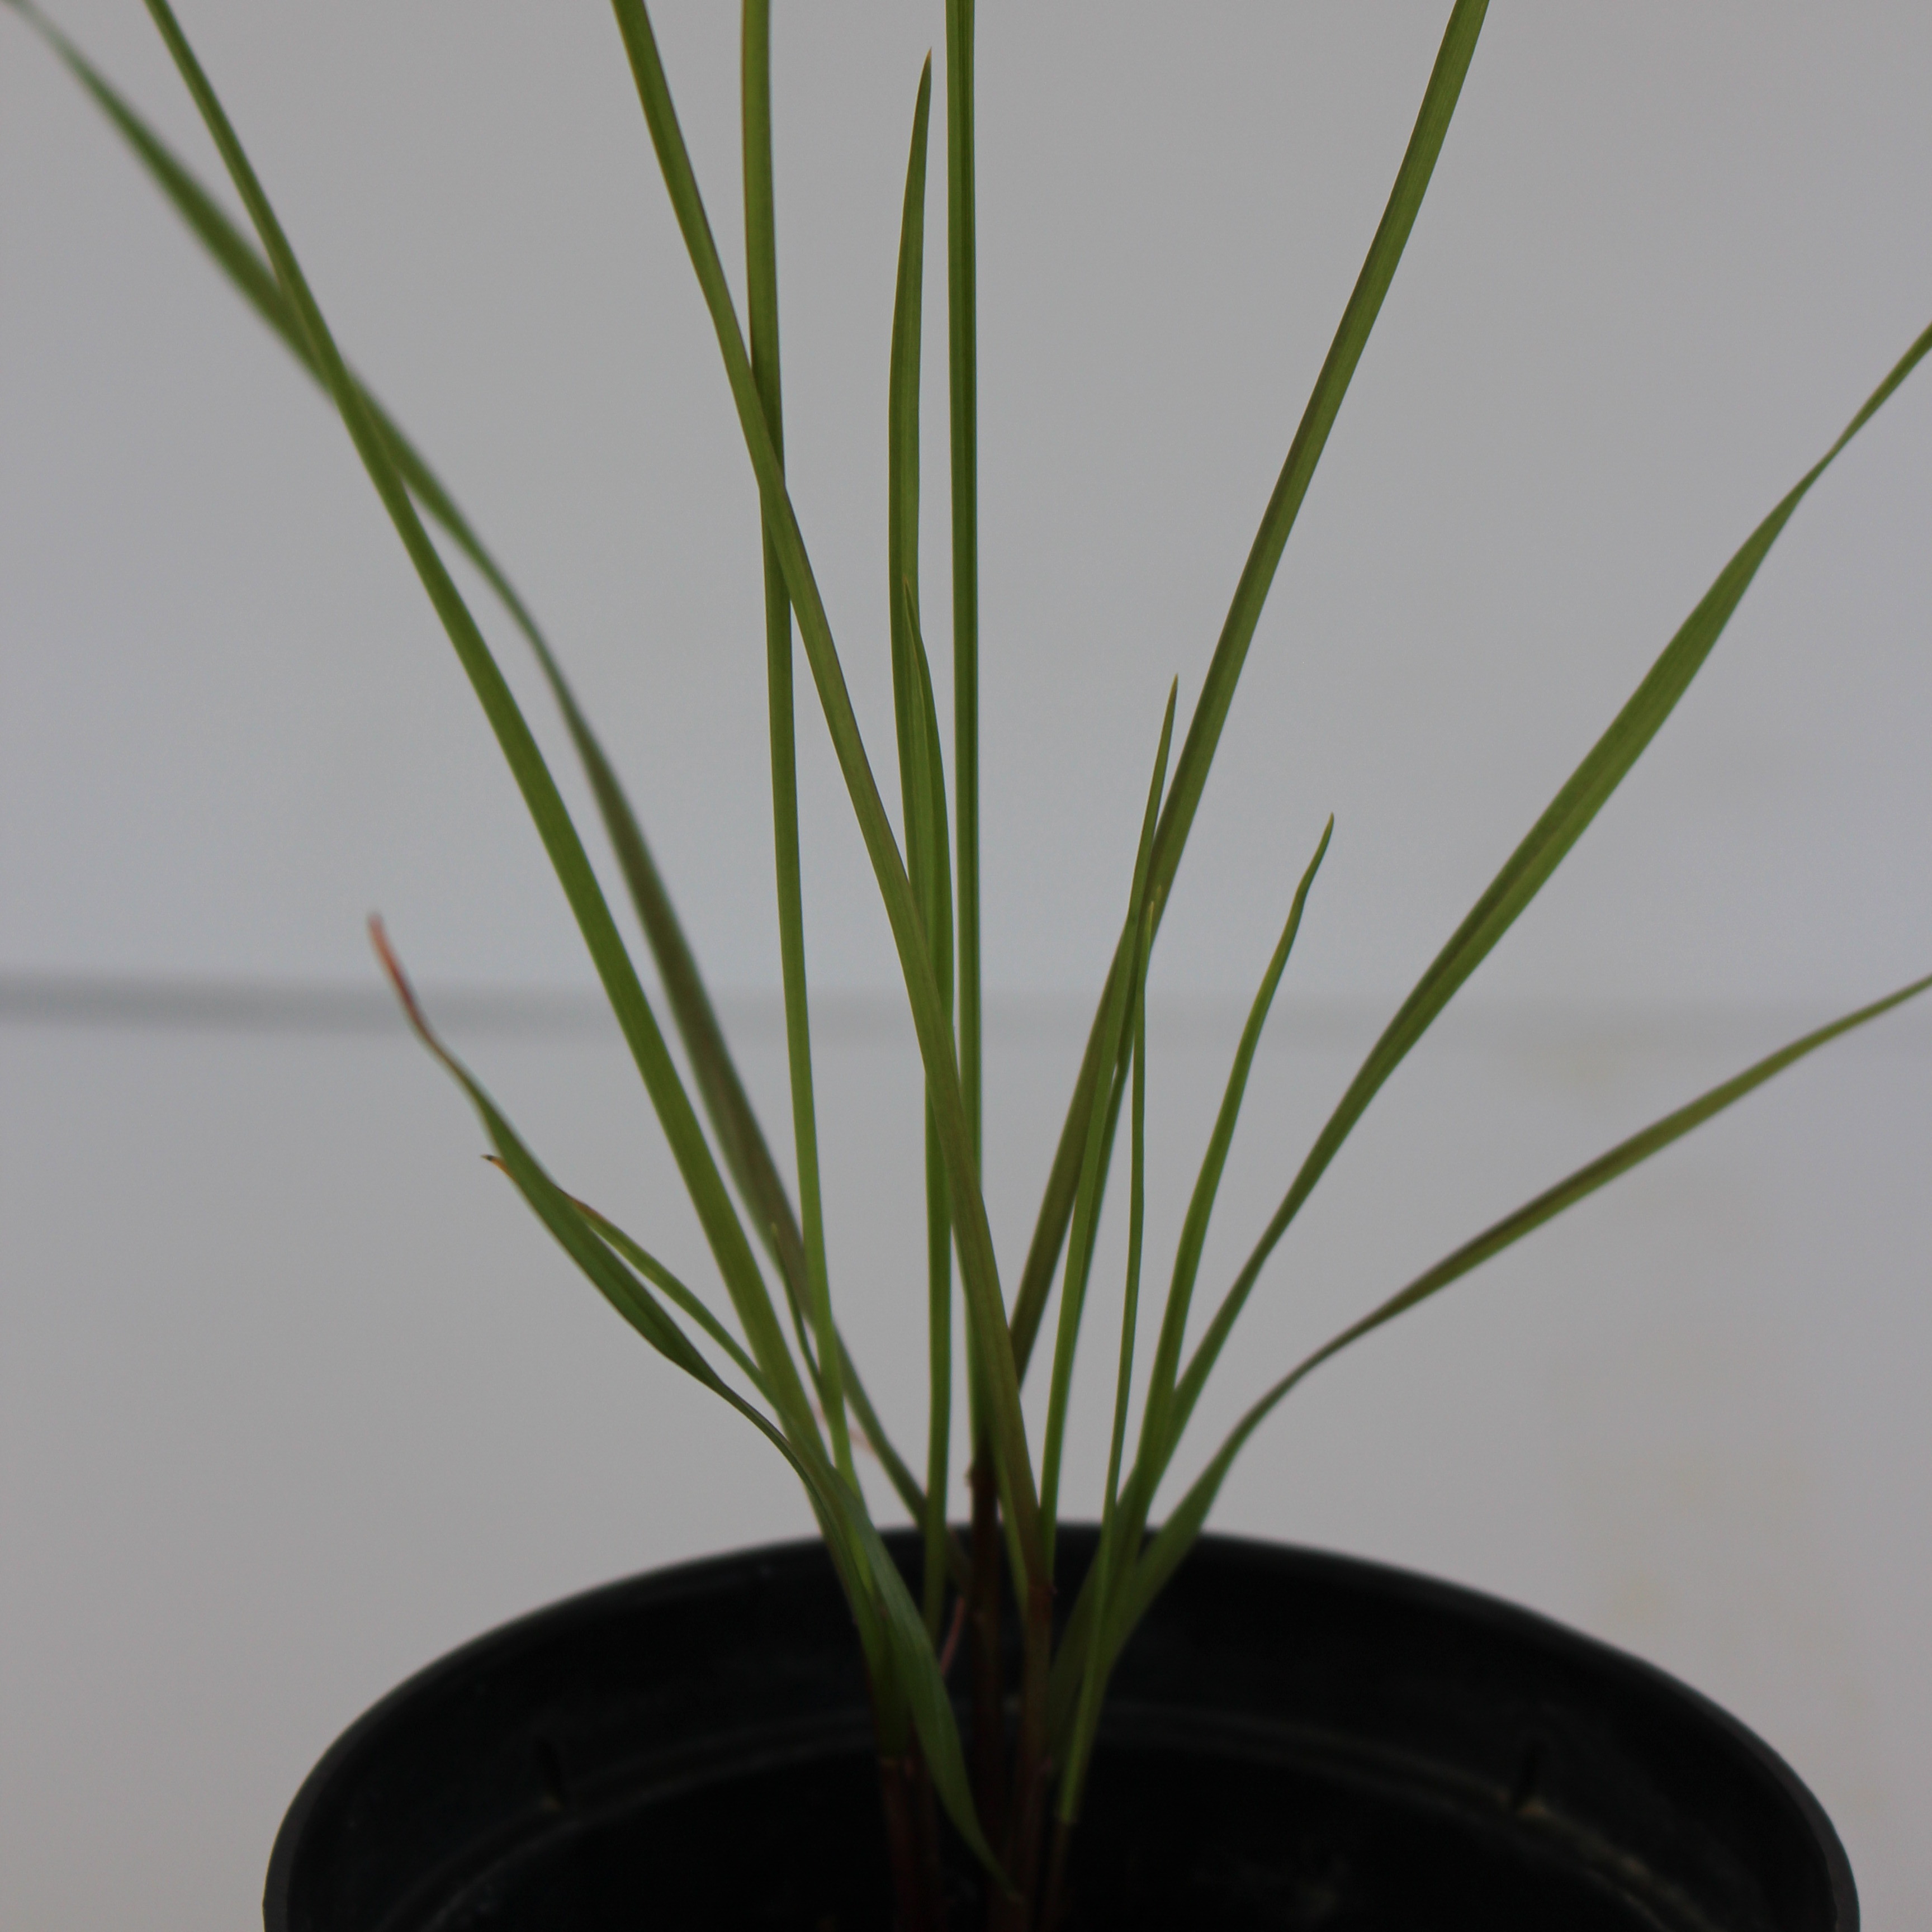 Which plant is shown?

Lolium multiflorum
